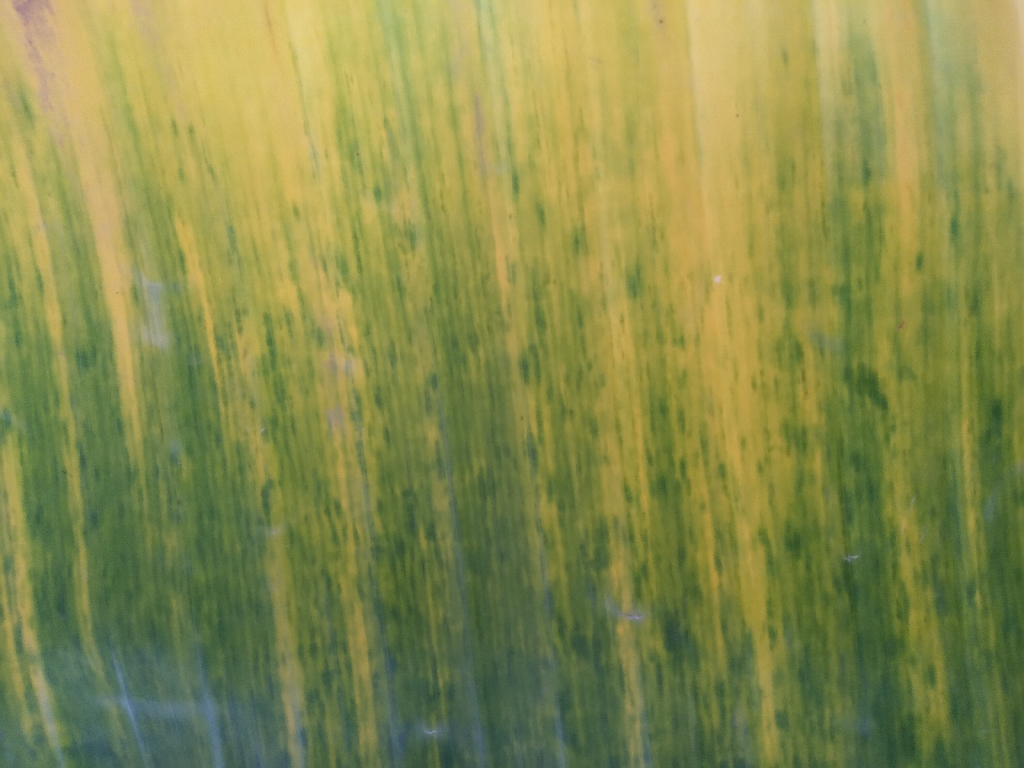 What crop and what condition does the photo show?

banana, fusarium wilt race 1
